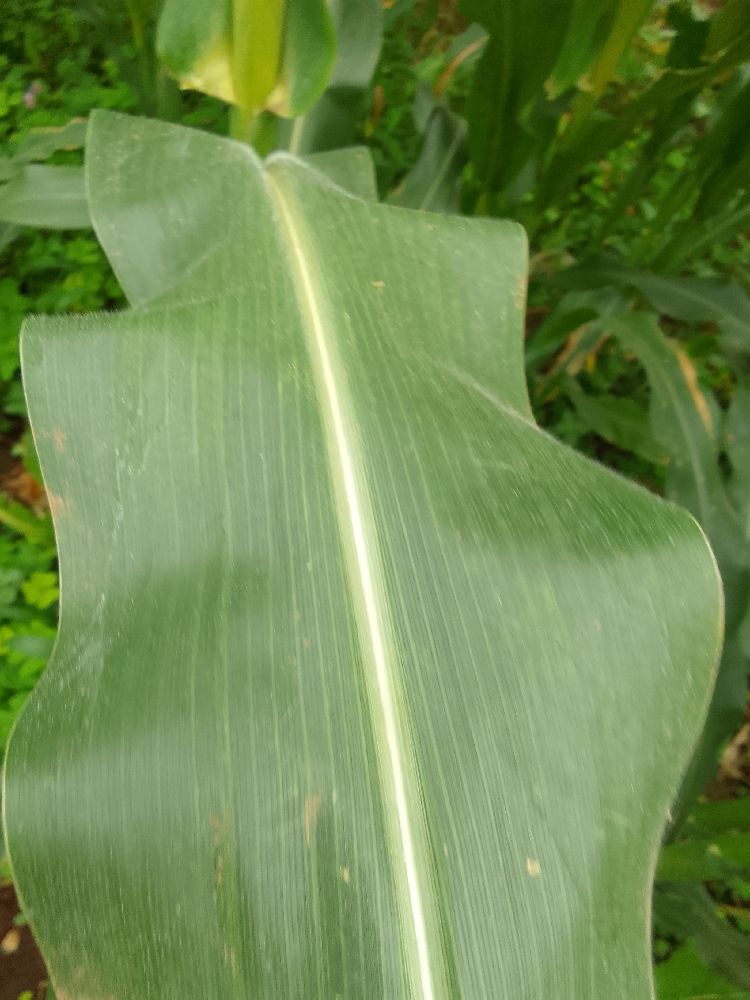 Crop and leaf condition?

maize, healthy
